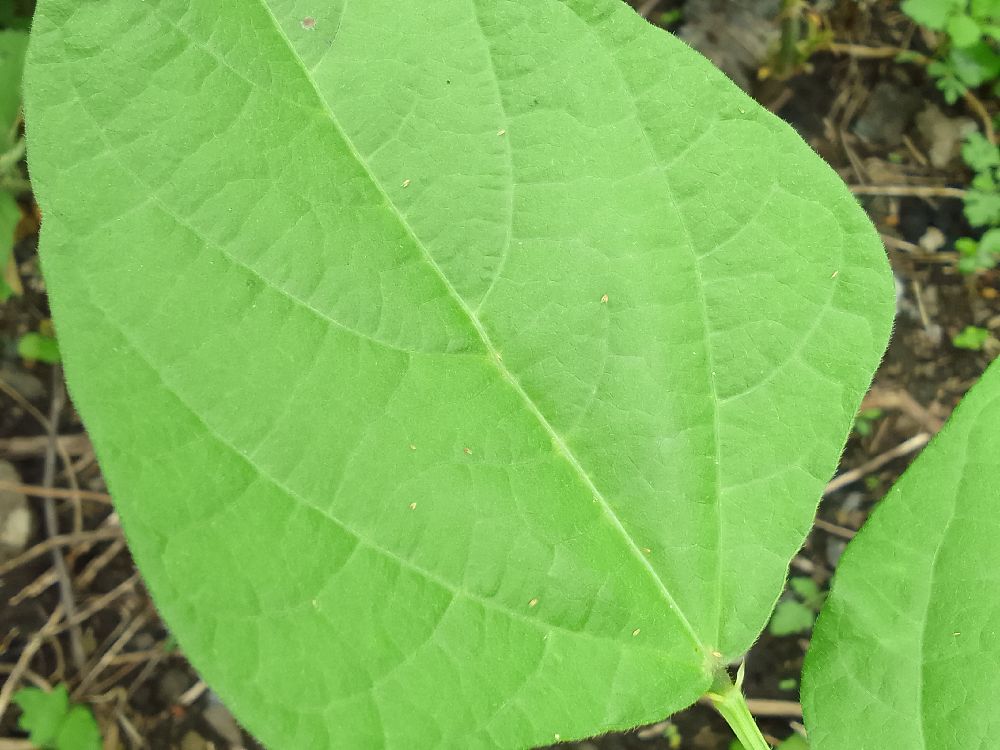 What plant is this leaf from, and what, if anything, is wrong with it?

common bean, healthy
